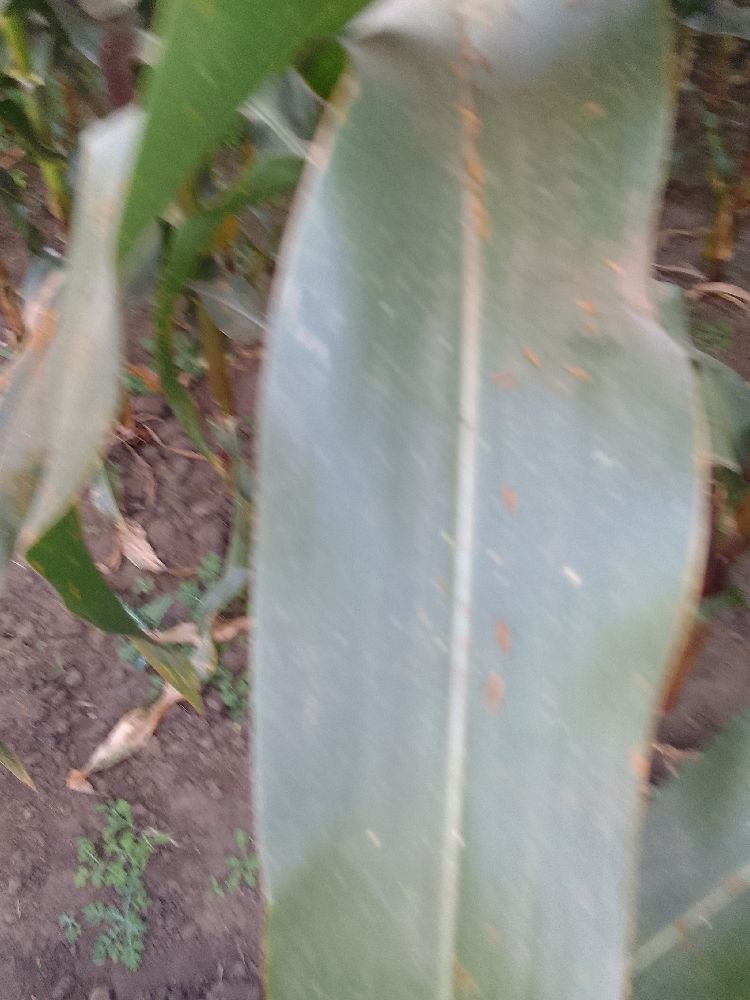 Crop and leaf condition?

maize, healthy
